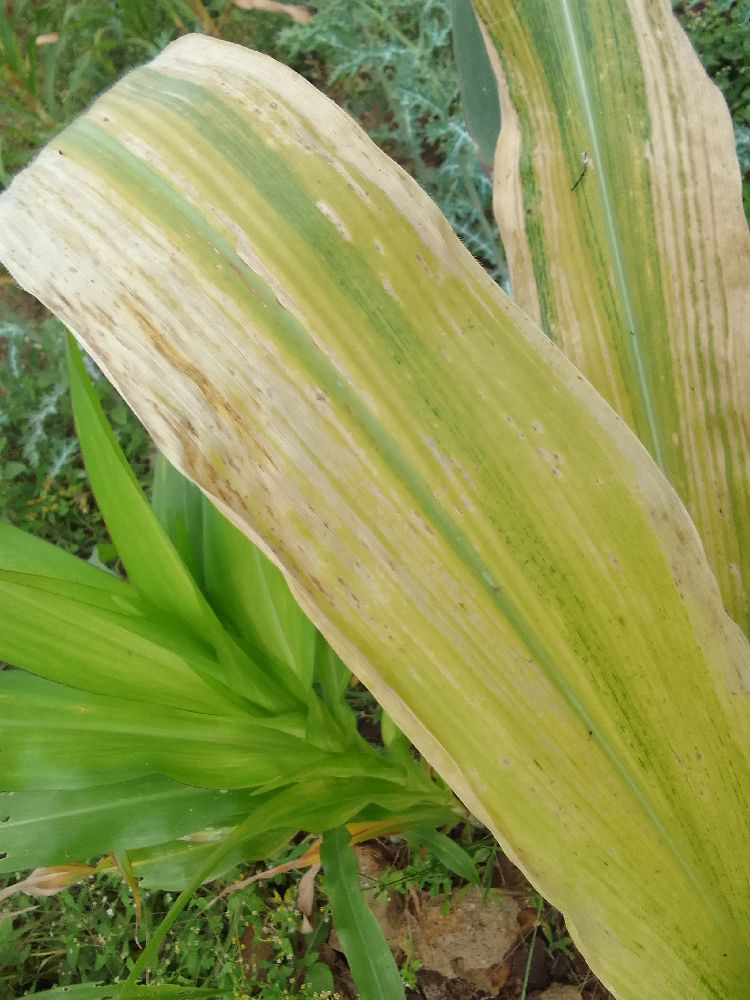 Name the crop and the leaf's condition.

maize, maize lethal necrosis
